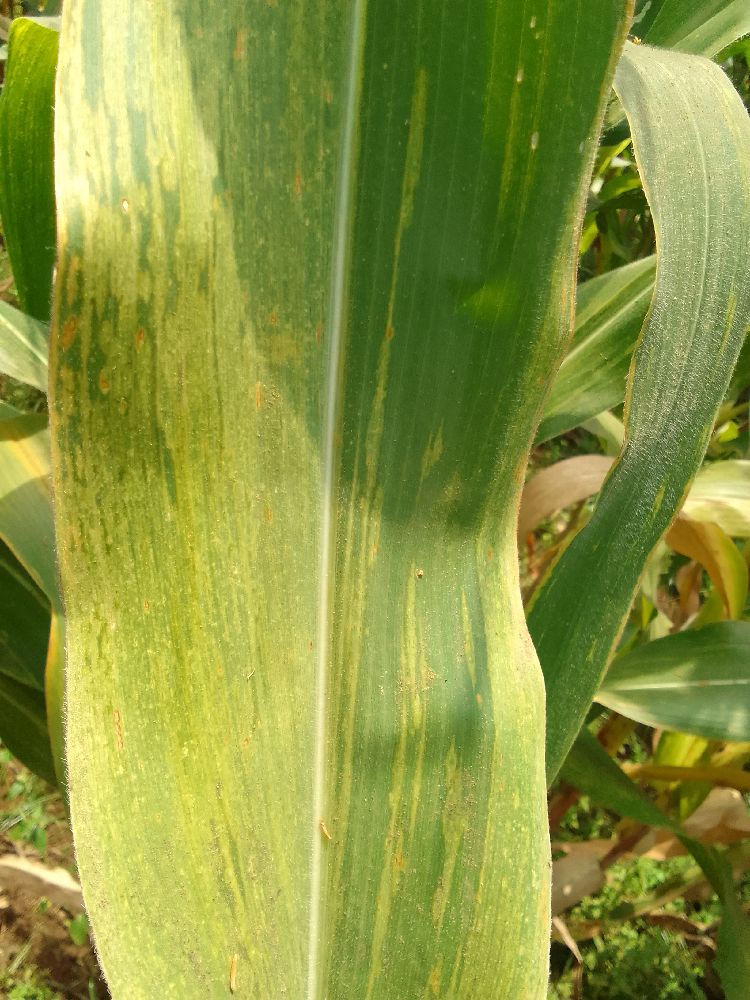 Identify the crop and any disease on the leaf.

maize, maize lethal necrosis
